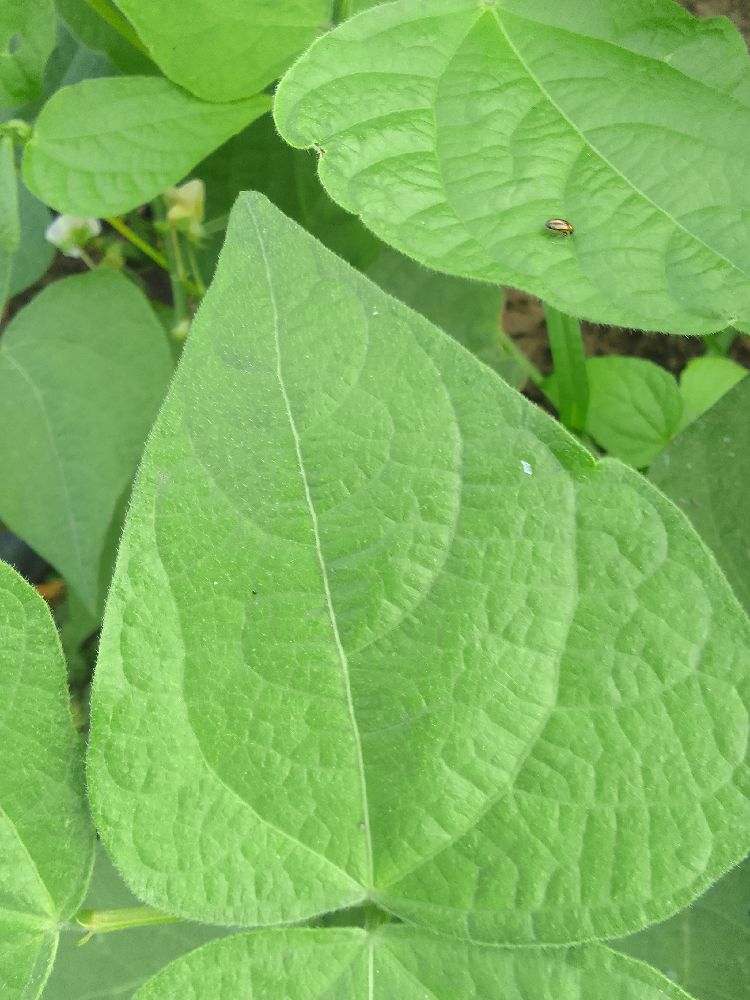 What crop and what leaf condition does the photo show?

common bean, healthy
